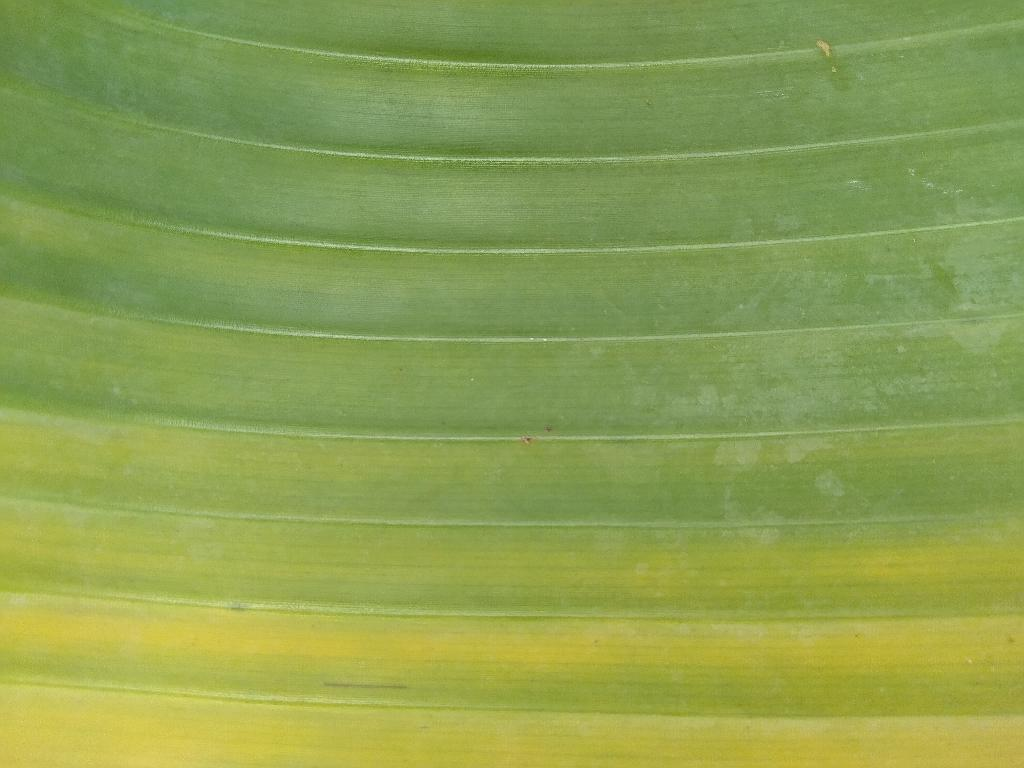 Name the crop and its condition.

banana, fusarium wilt race 1
